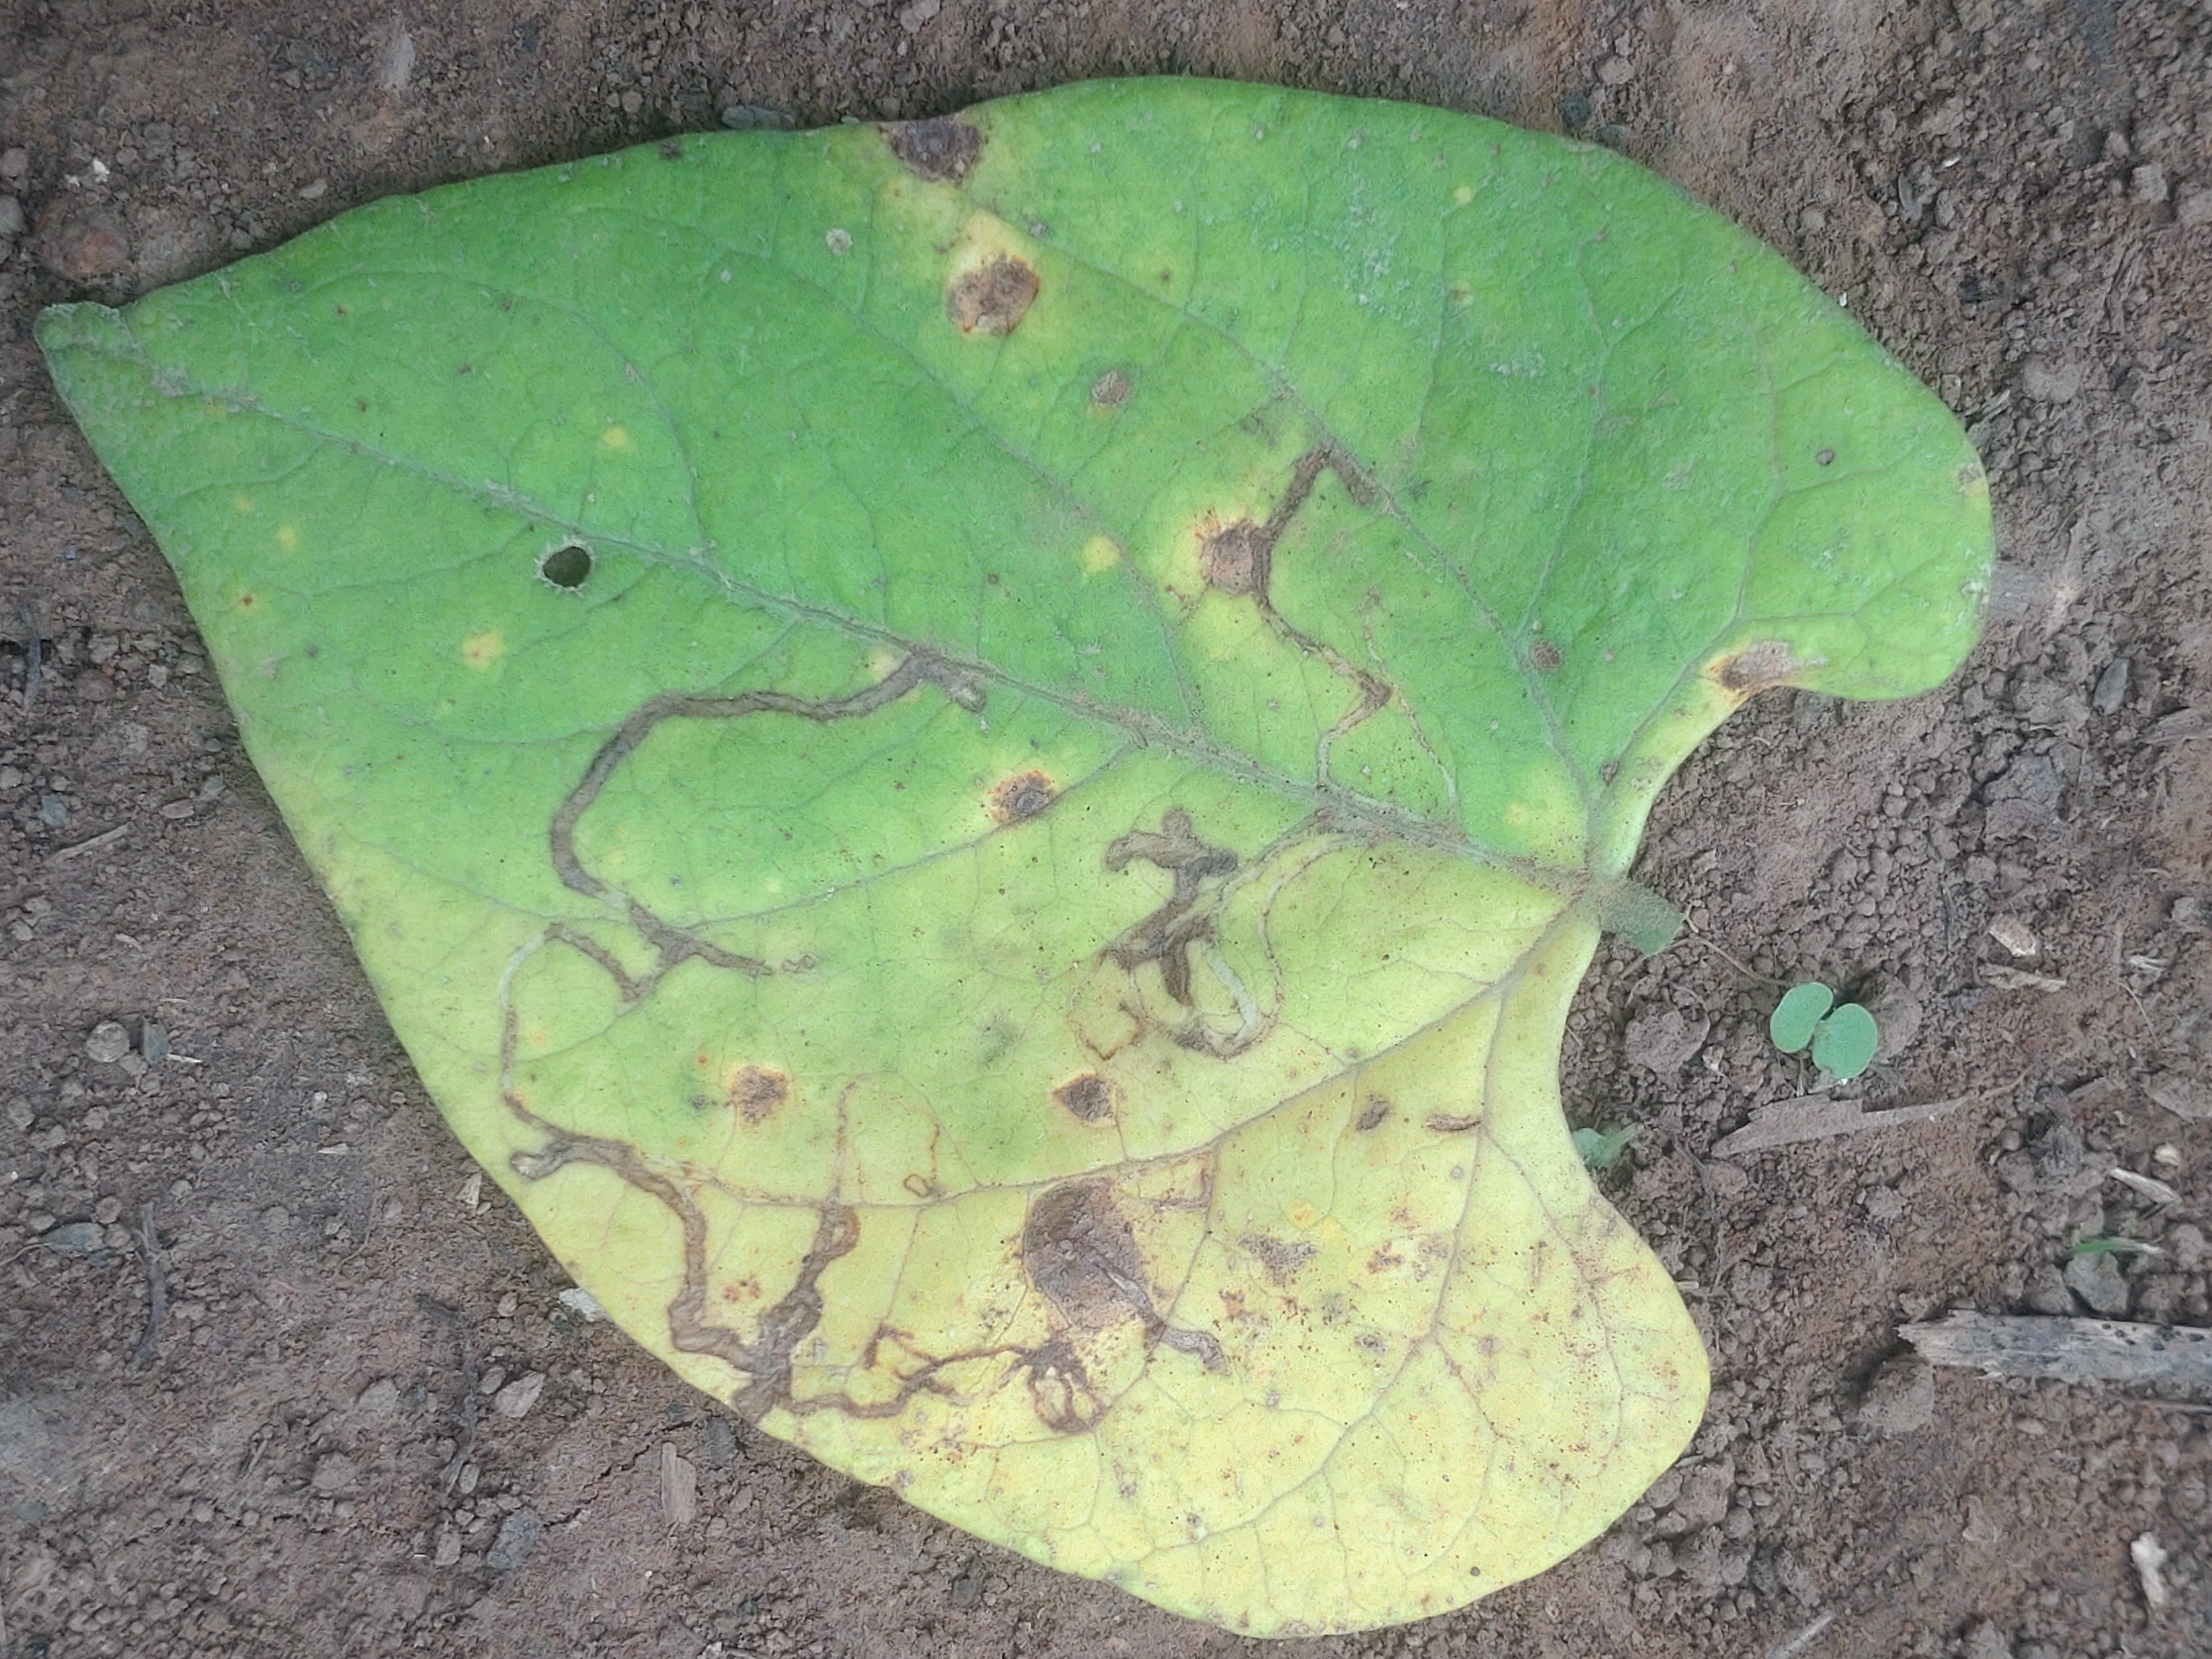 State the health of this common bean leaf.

anthracnose
